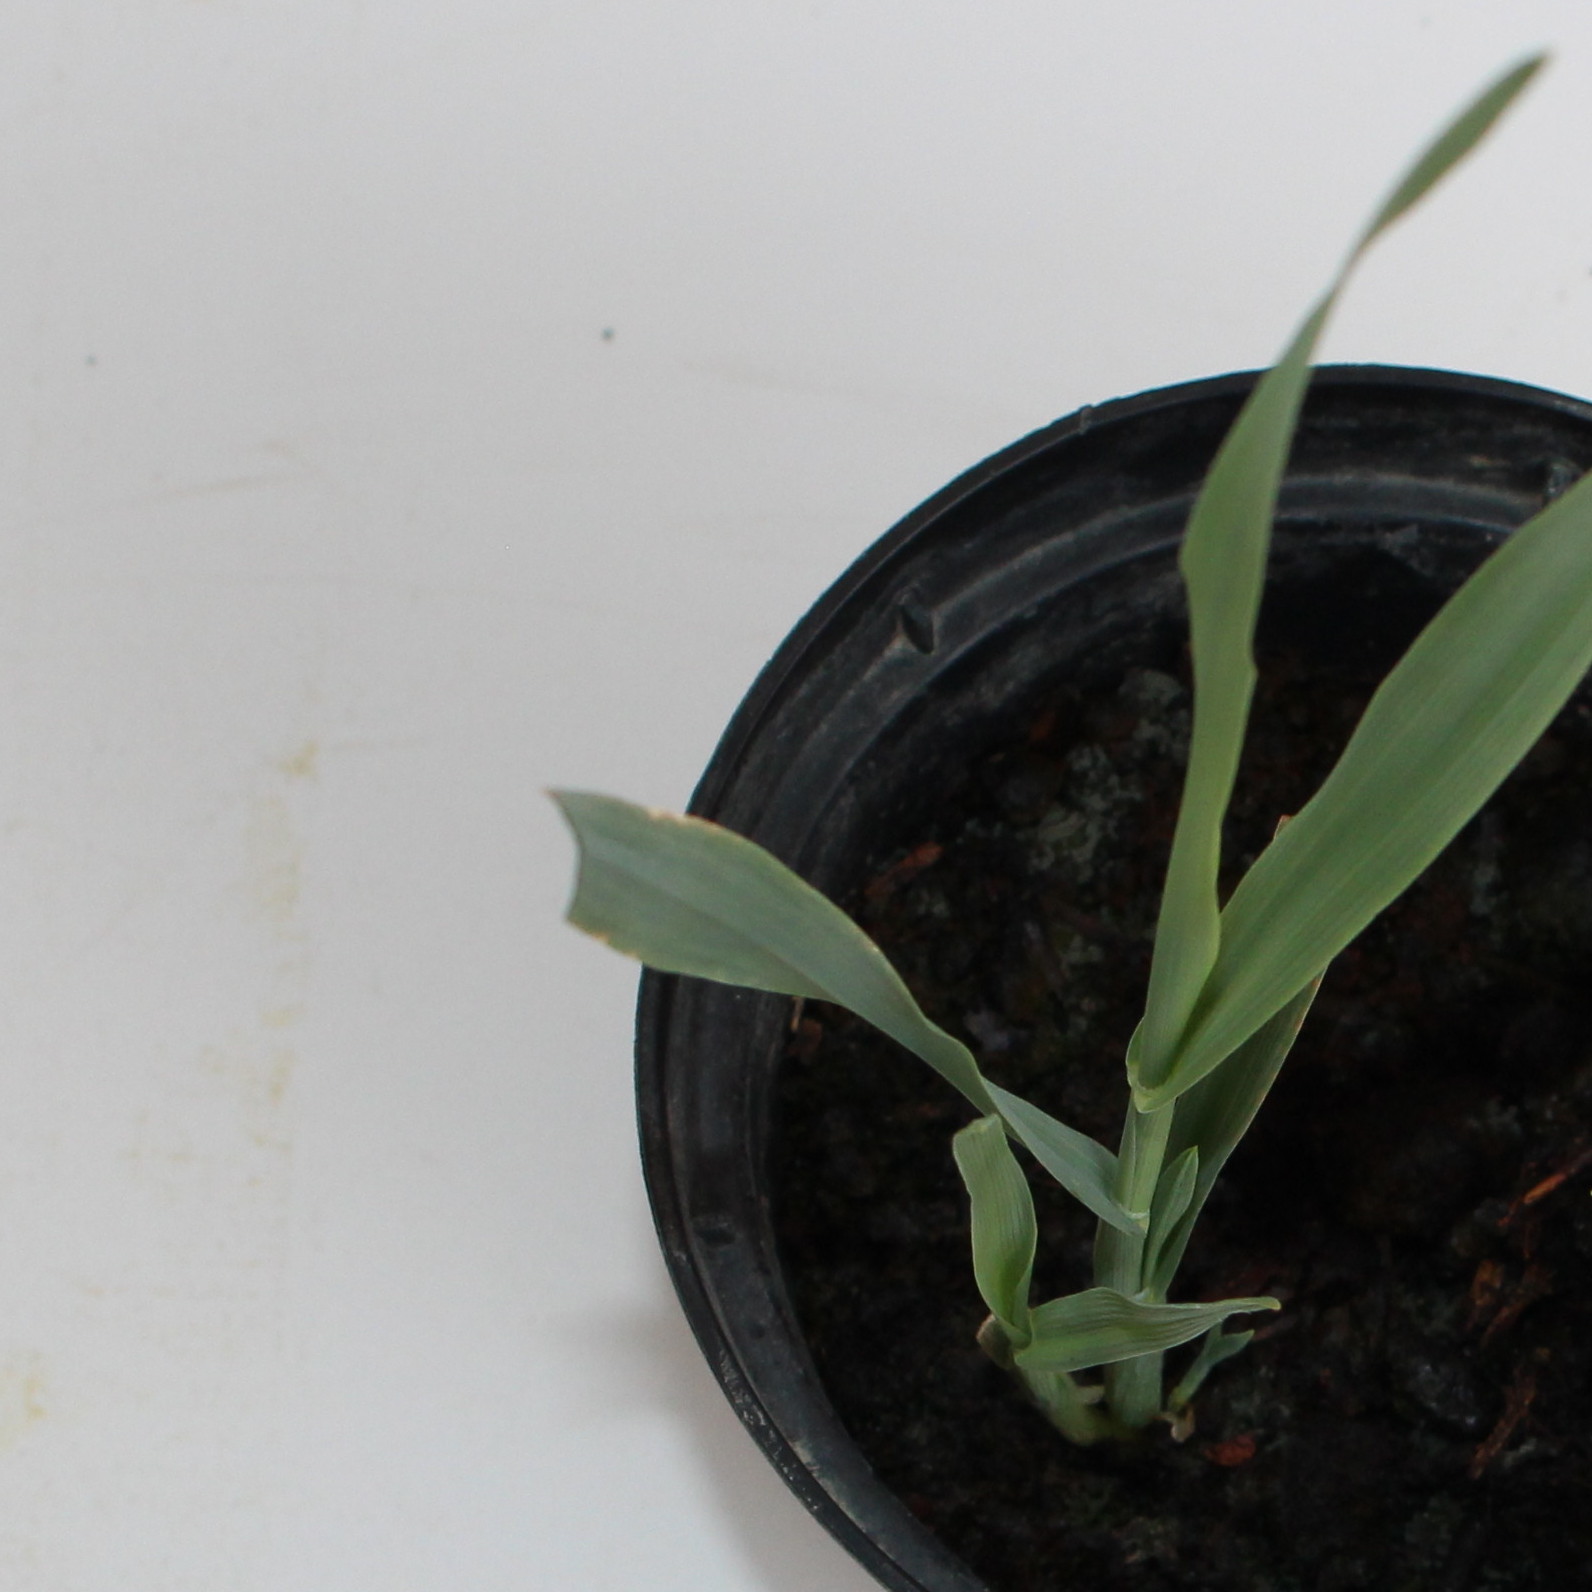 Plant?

Avena sterilis
